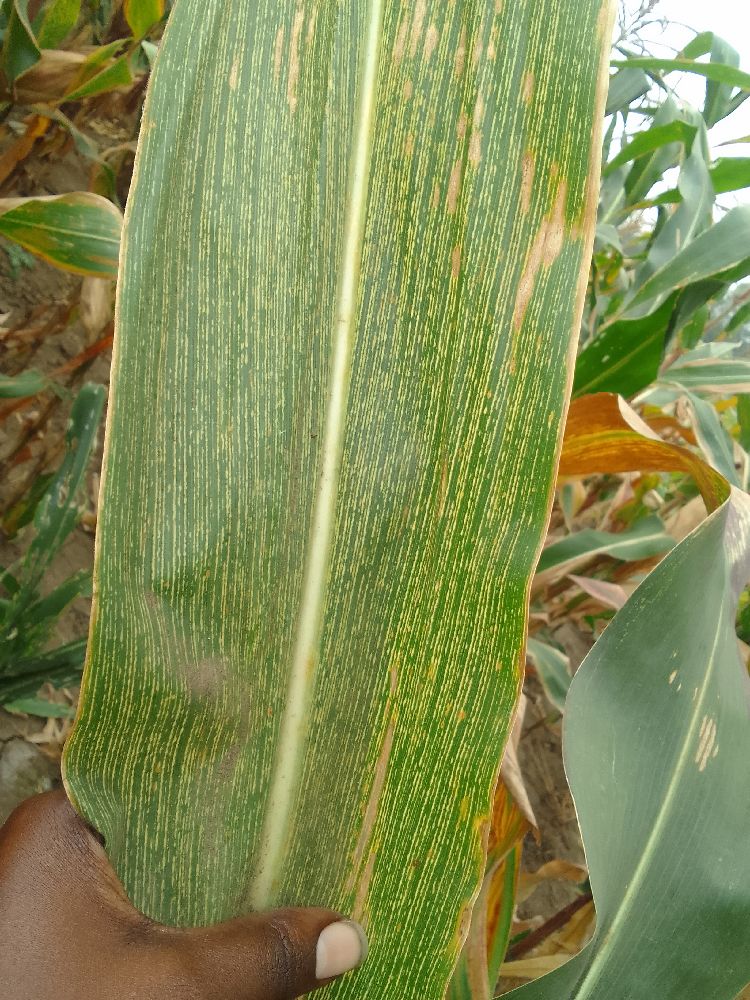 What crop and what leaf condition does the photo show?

maize, maize streak virus
